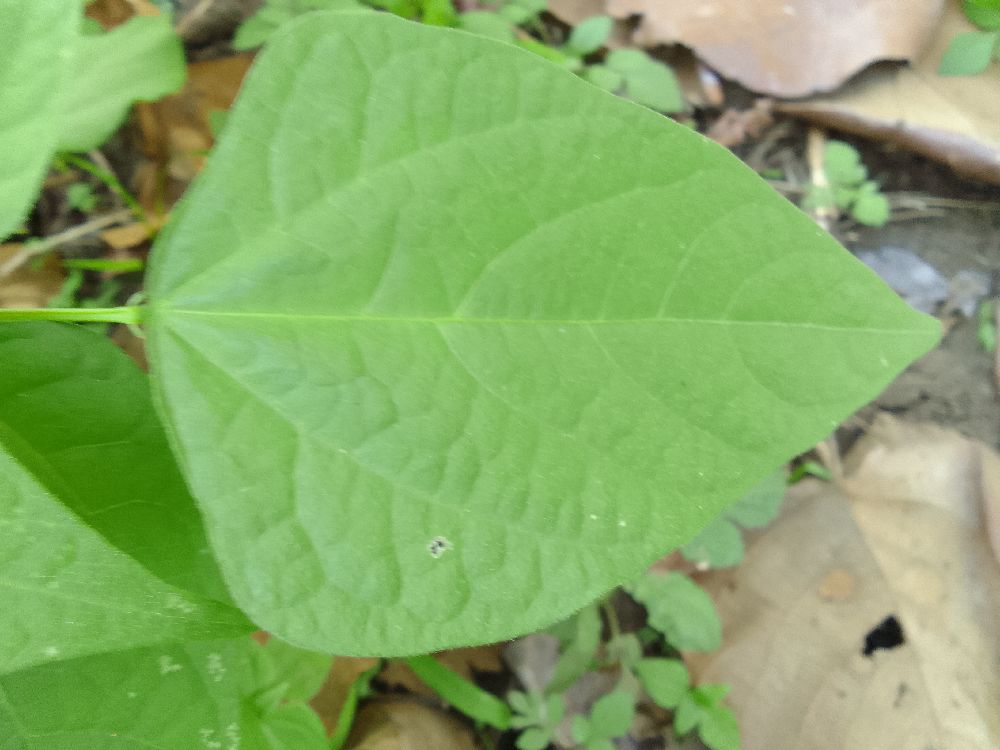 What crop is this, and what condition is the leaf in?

common bean, healthy
